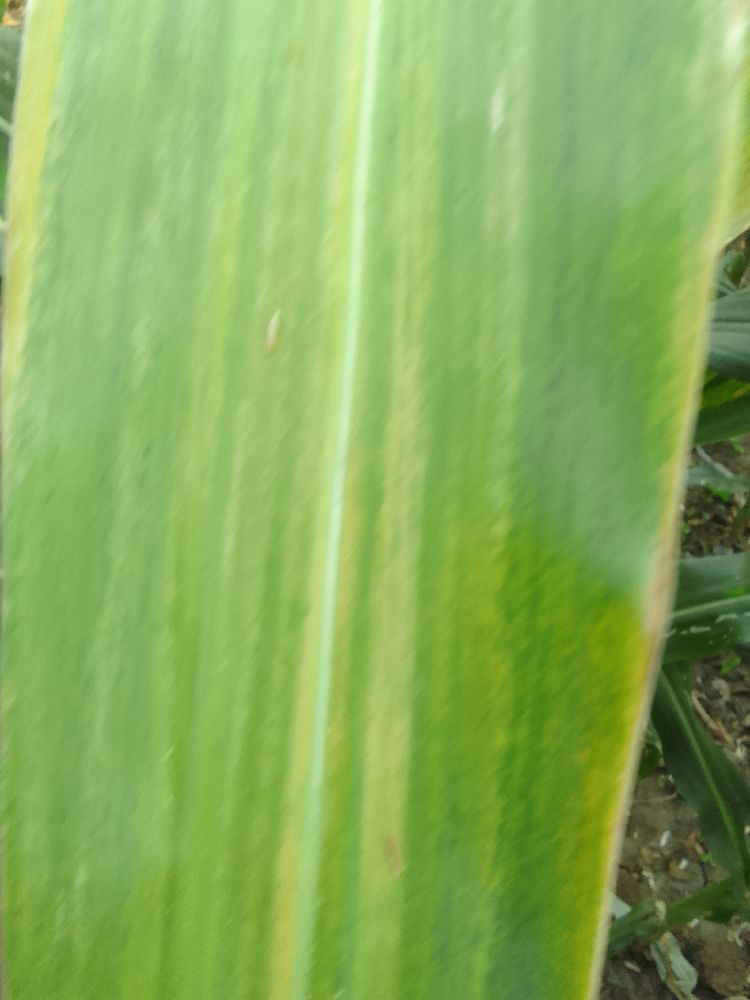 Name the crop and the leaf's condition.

maize, maize lethal necrosis
